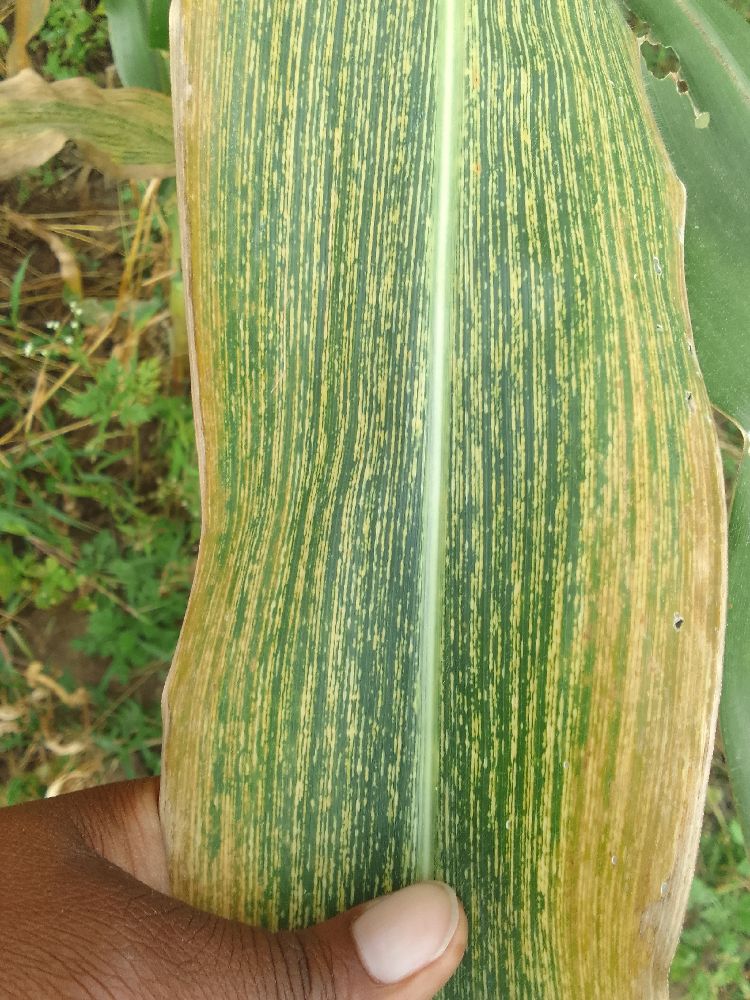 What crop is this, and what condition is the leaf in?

maize, maize streak virus
